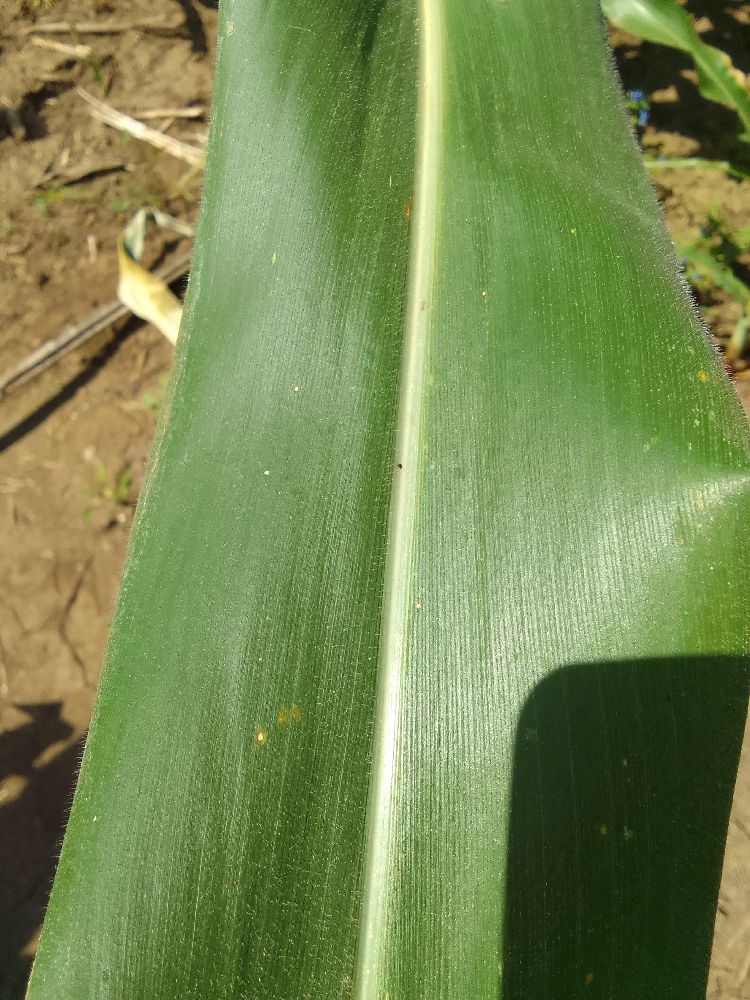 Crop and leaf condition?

maize, healthy
